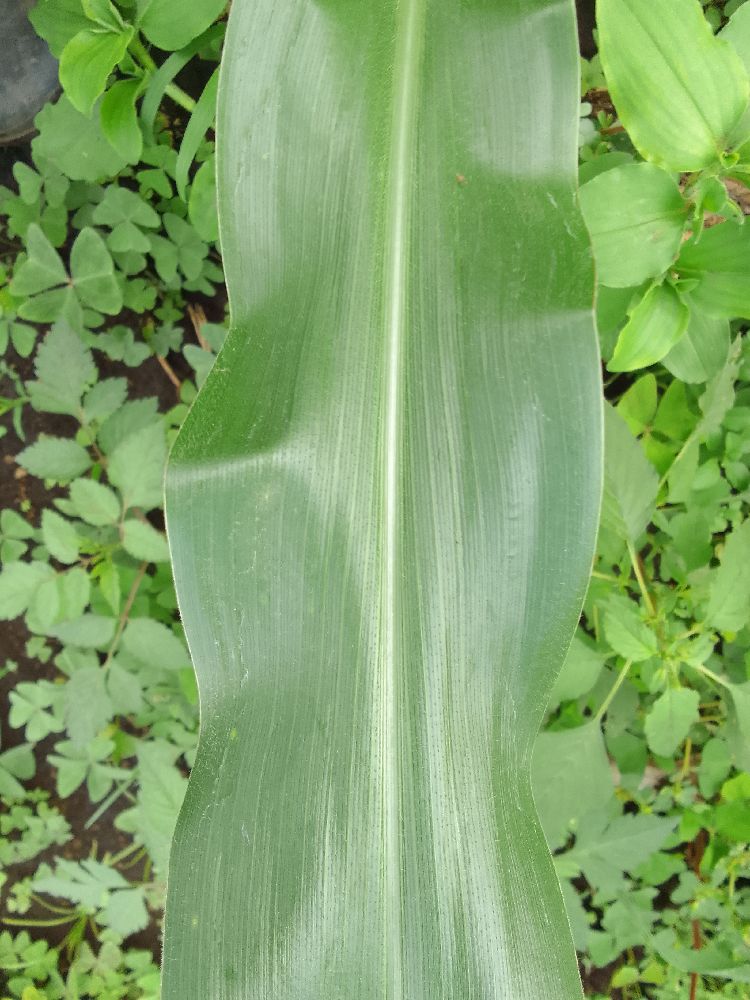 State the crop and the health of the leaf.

maize, healthy
